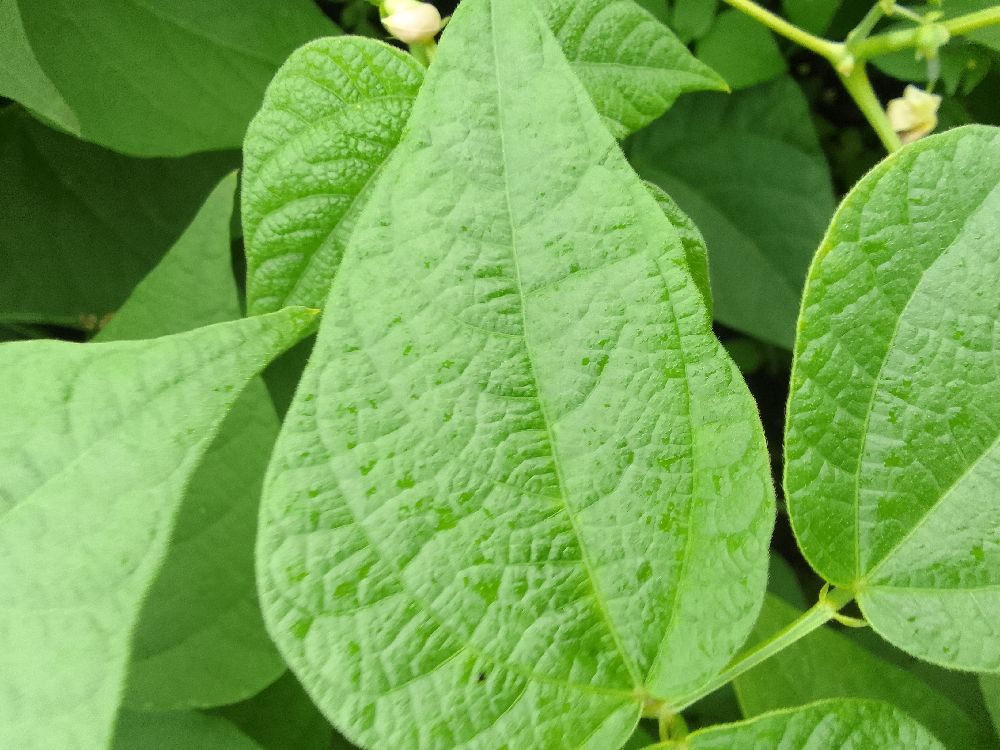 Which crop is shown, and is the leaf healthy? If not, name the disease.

common bean, healthy
